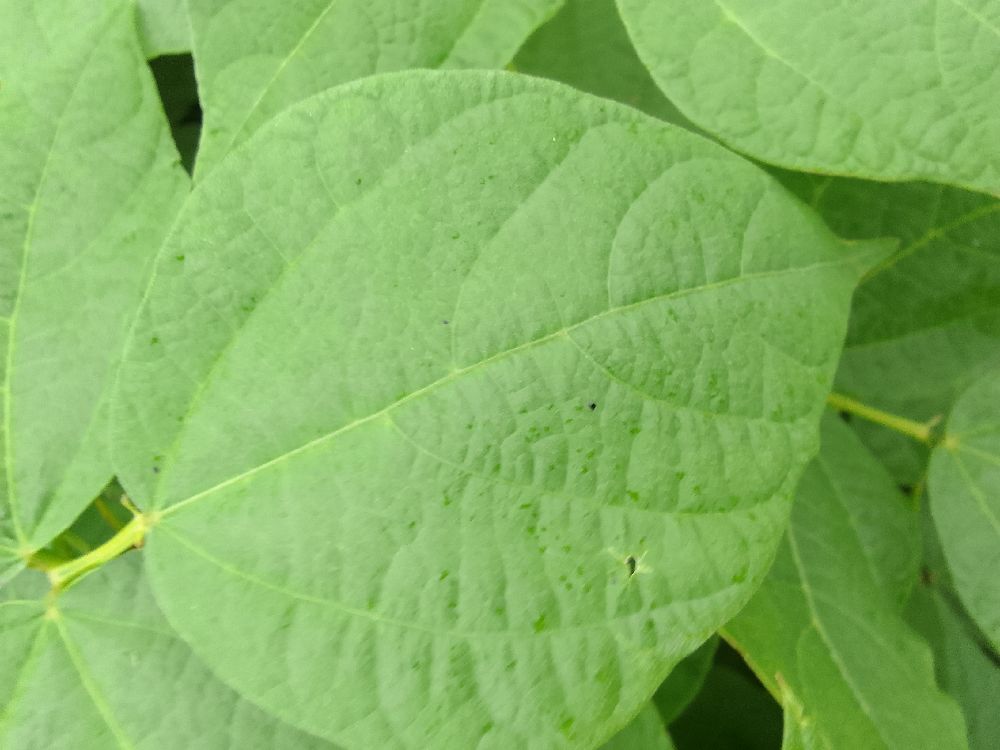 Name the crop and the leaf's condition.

common bean, healthy
